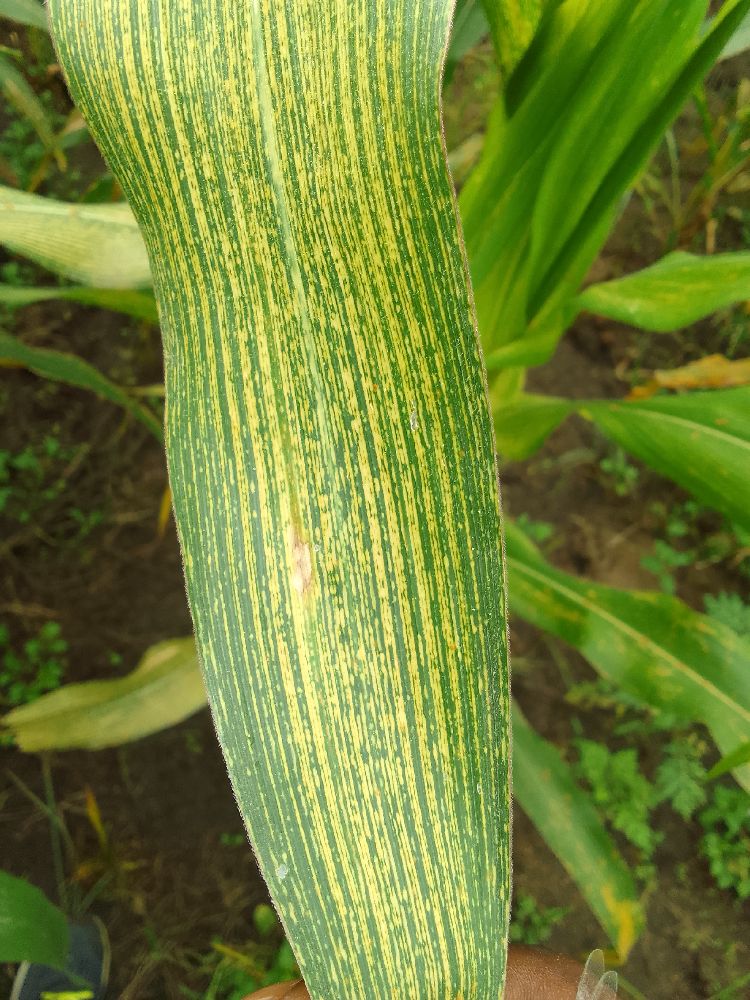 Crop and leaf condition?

maize, maize streak virus
